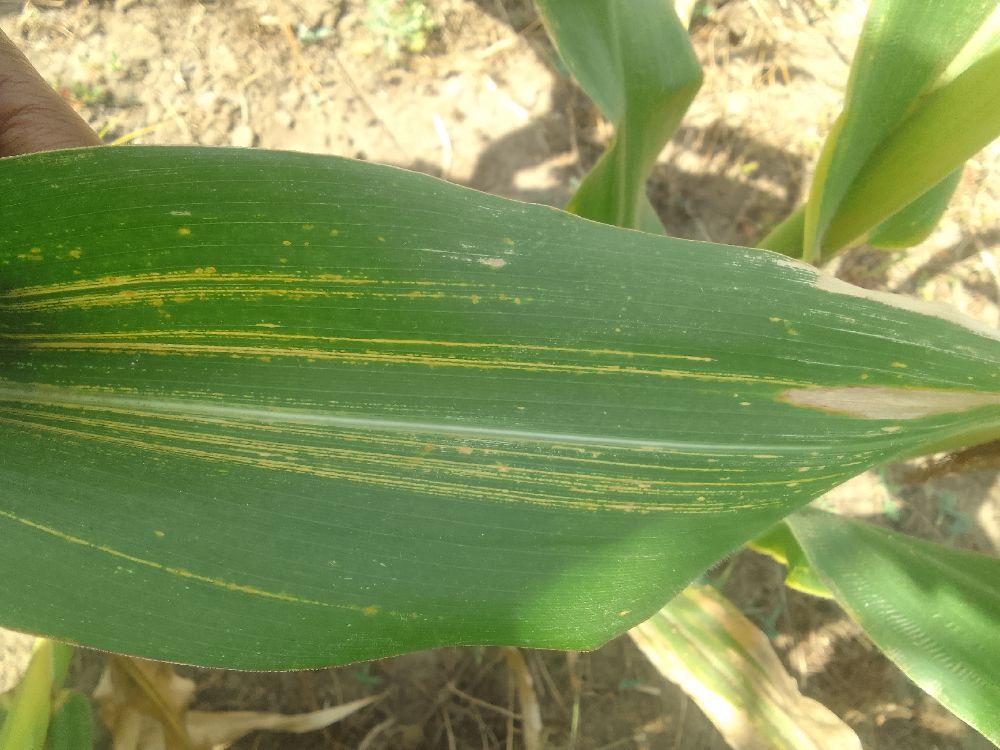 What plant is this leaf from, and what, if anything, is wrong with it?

maize, maize streak virus
